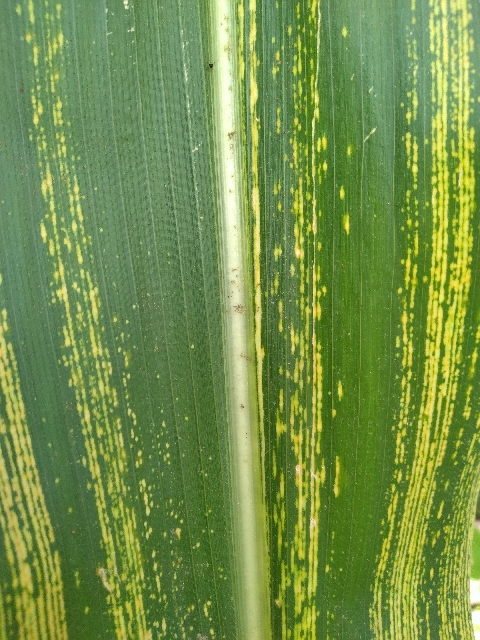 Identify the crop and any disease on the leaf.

maize, maize streak virus
